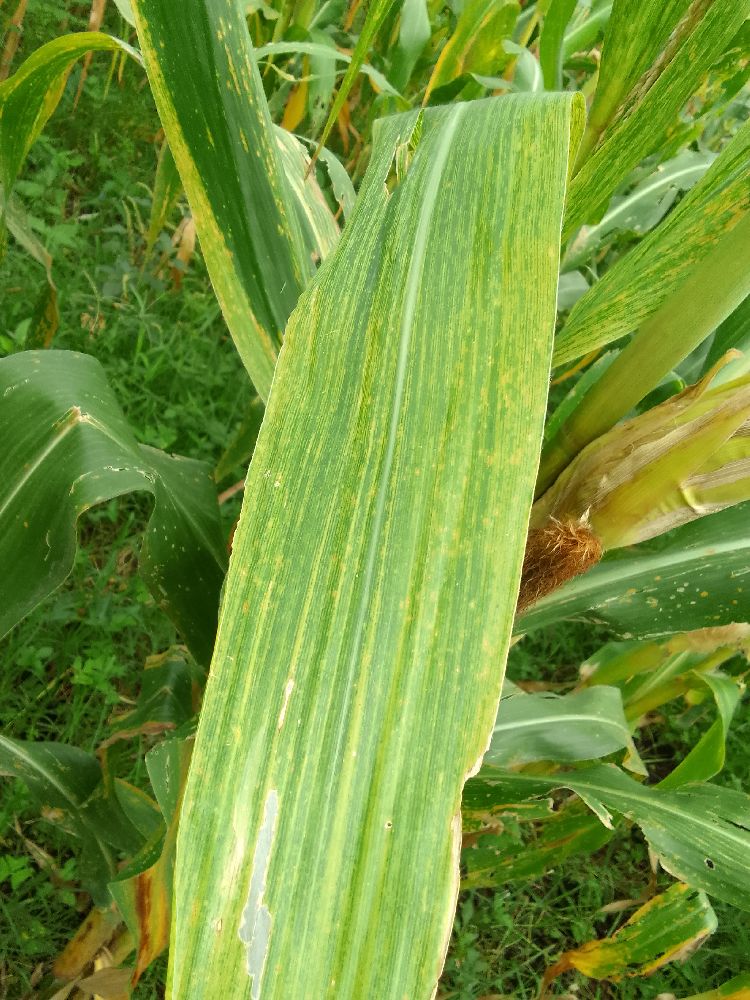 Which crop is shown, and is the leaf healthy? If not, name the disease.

maize, maize lethal necrosis
